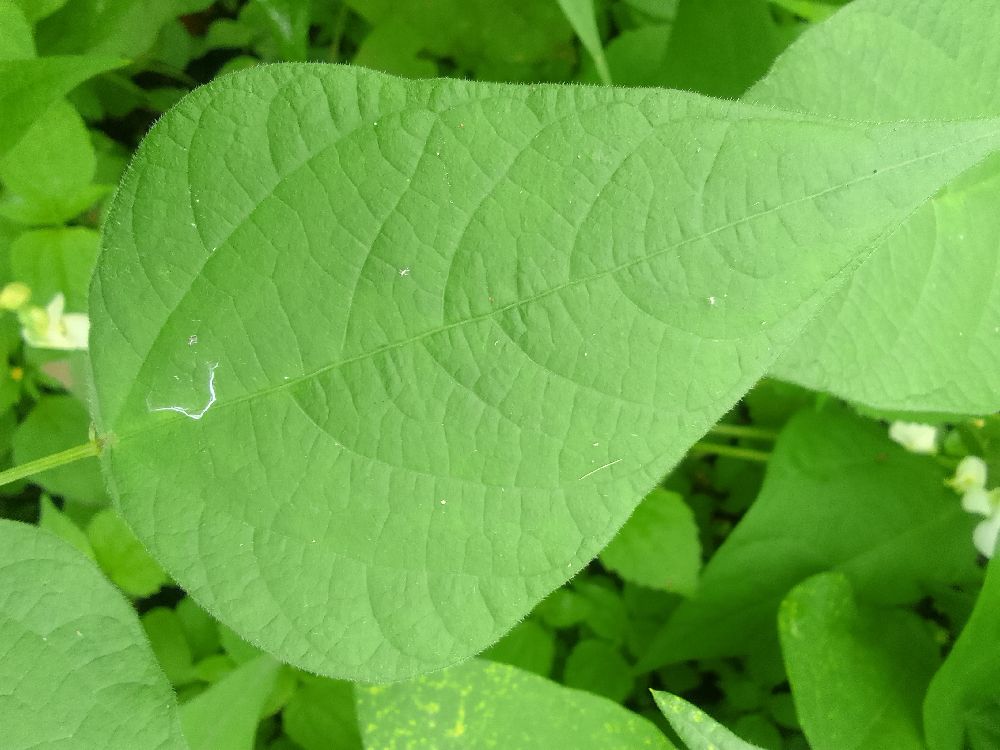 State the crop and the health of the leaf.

common bean, healthy
